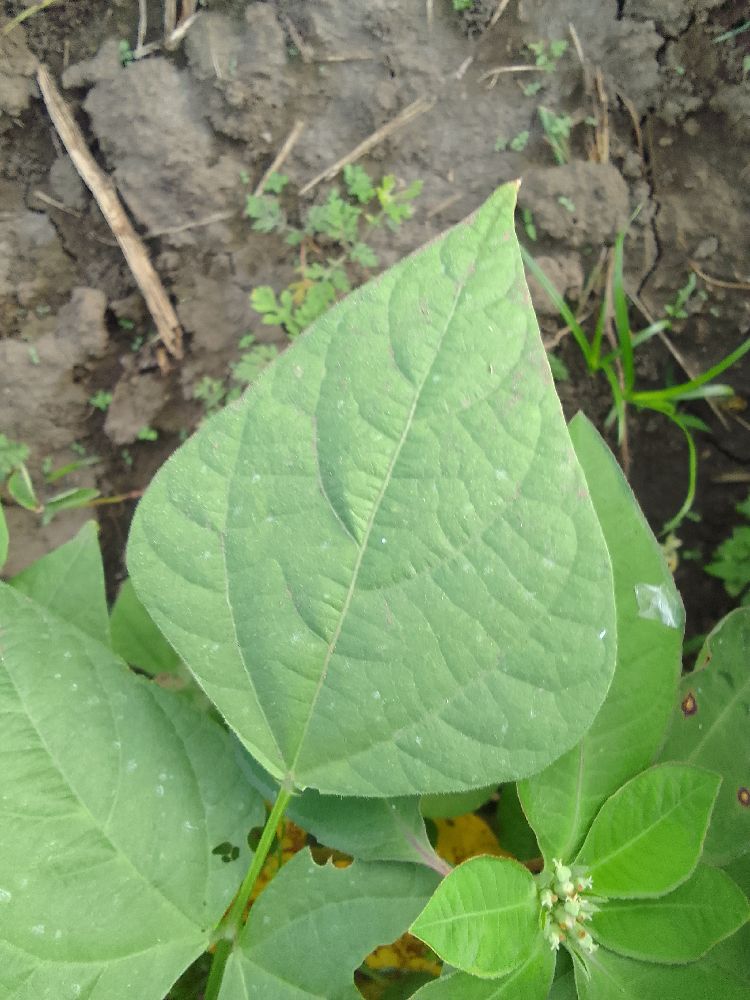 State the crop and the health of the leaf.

common bean, healthy
